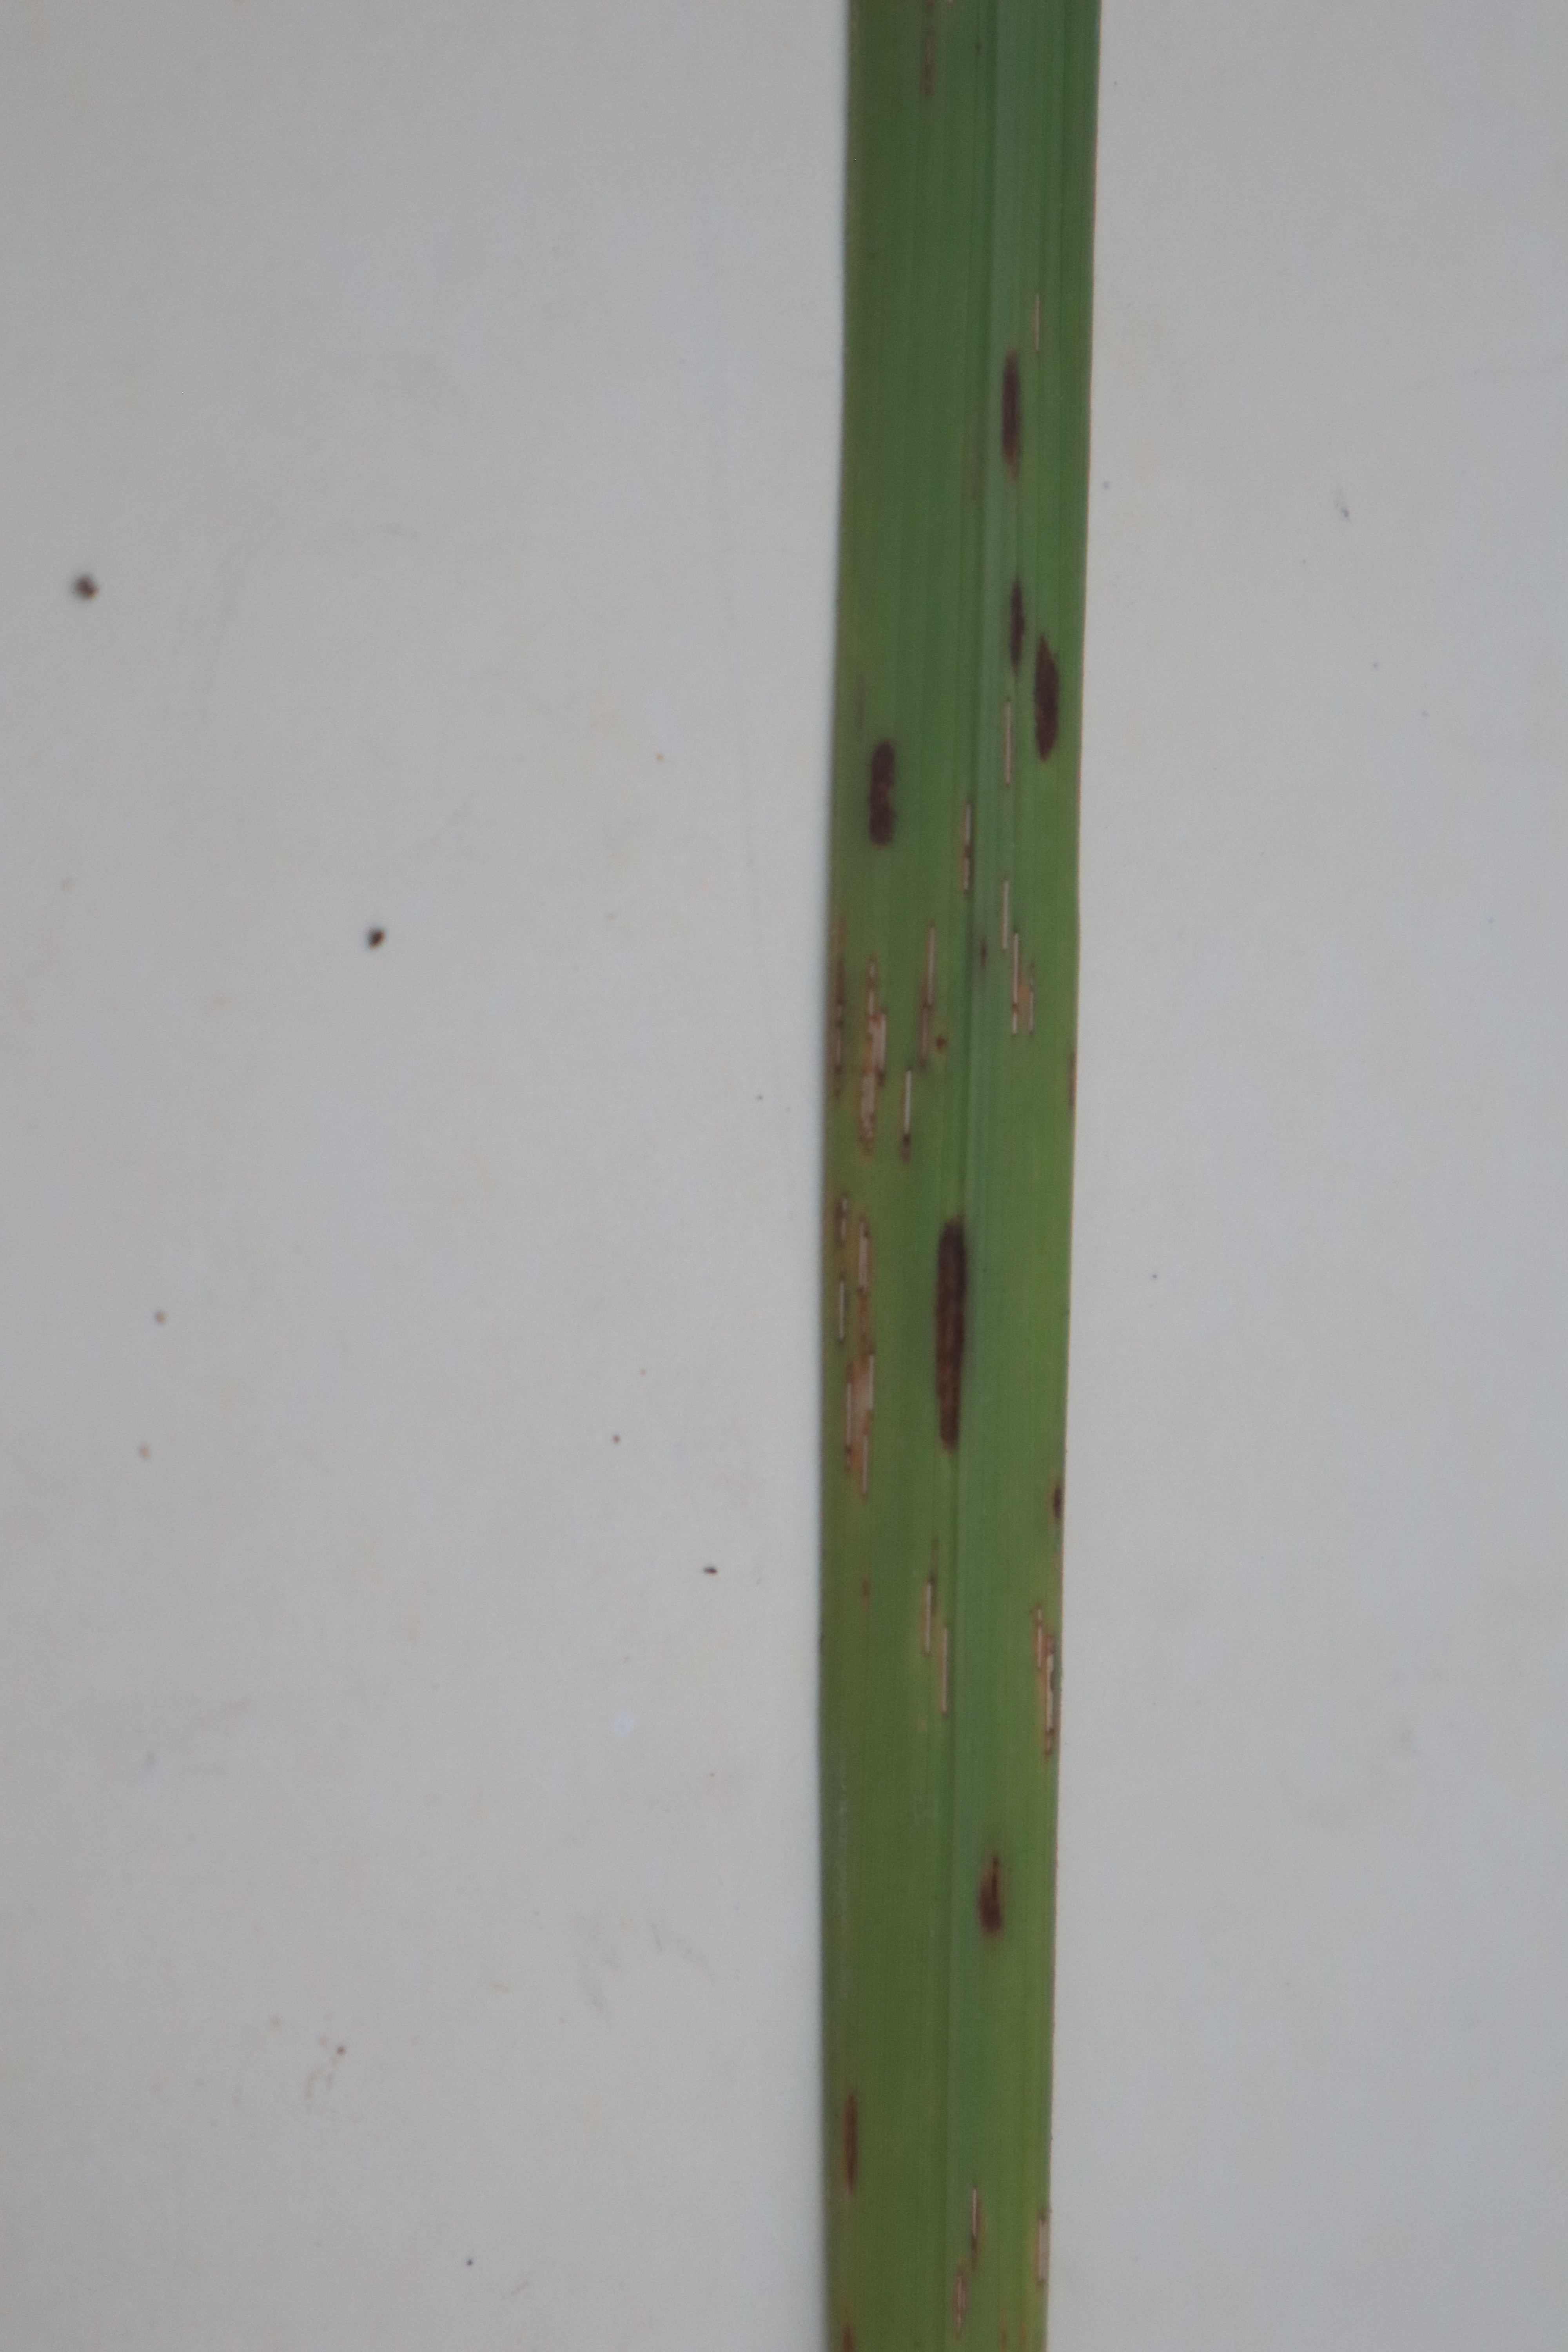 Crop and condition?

rice, brown spots
